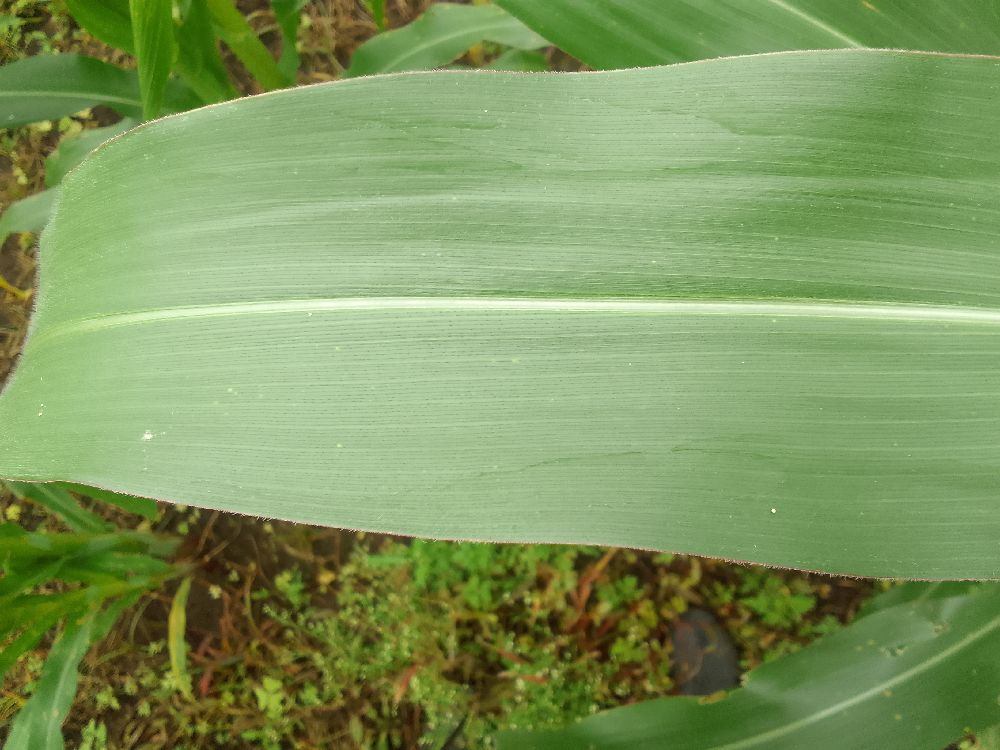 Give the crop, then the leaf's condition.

maize, healthy
